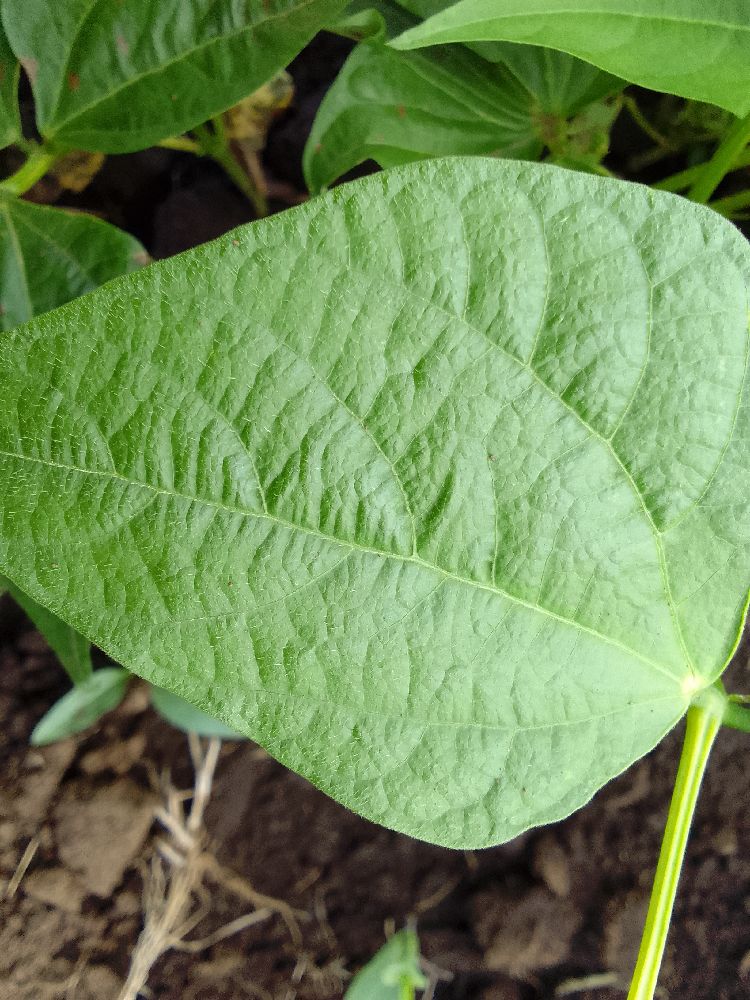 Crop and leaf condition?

common bean, healthy
